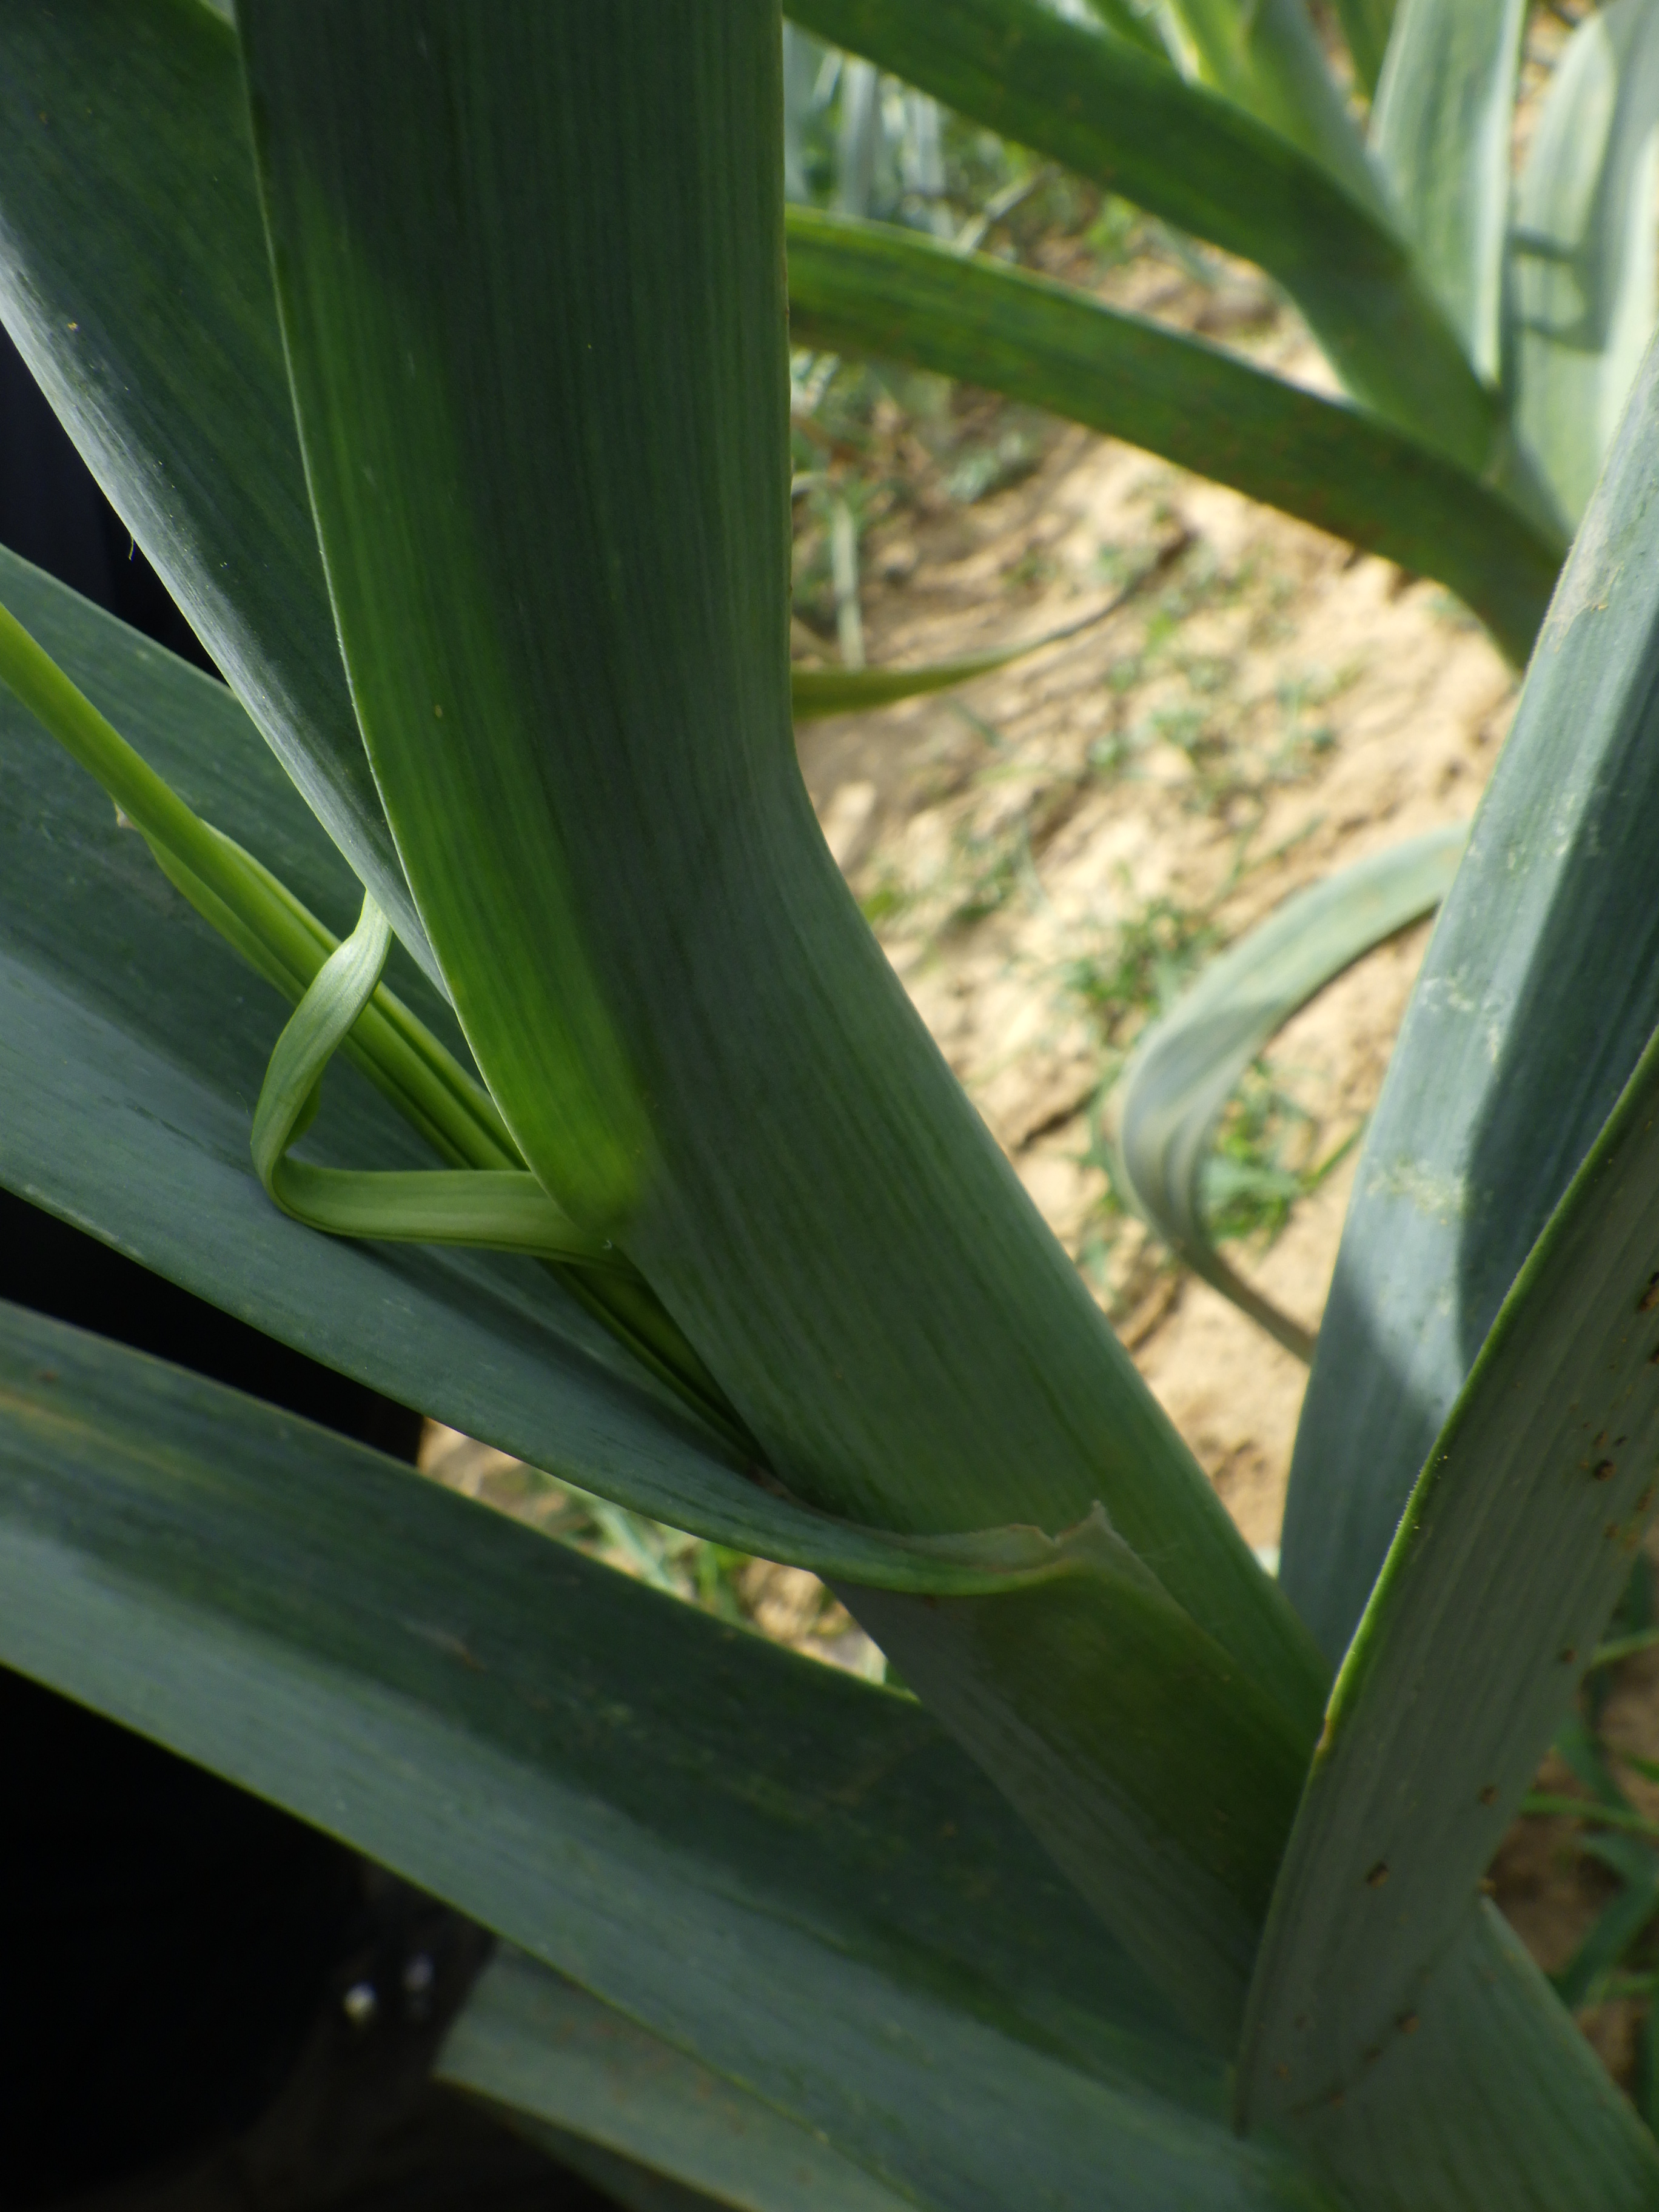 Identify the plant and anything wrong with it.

elephant garlic, healthy
